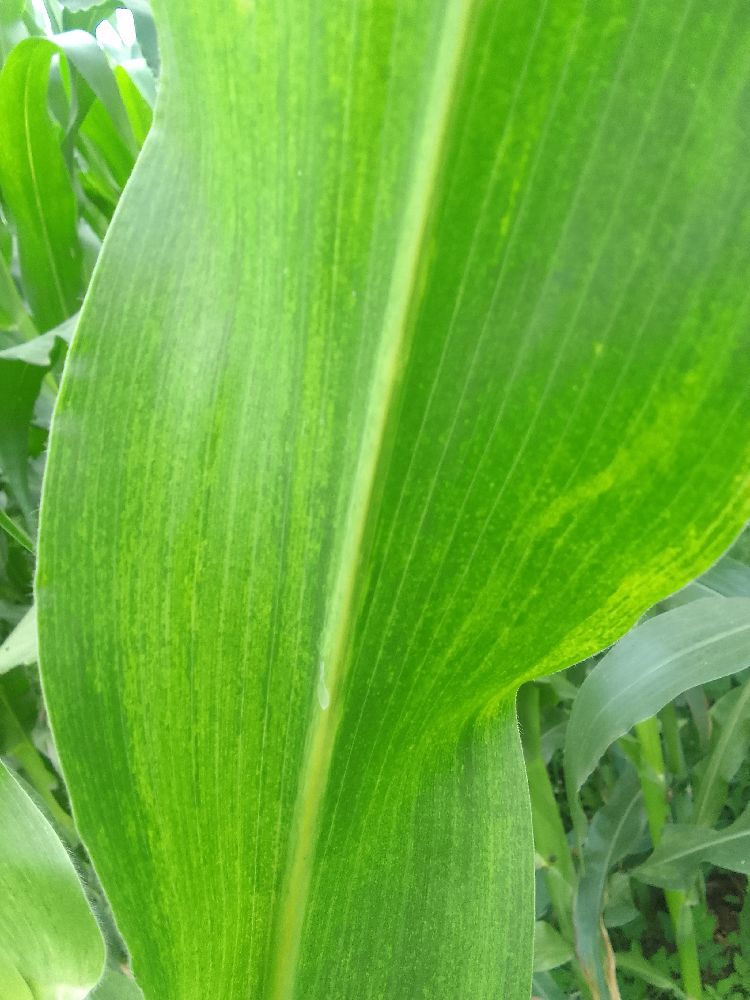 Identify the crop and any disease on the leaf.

maize, maize lethal necrosis
